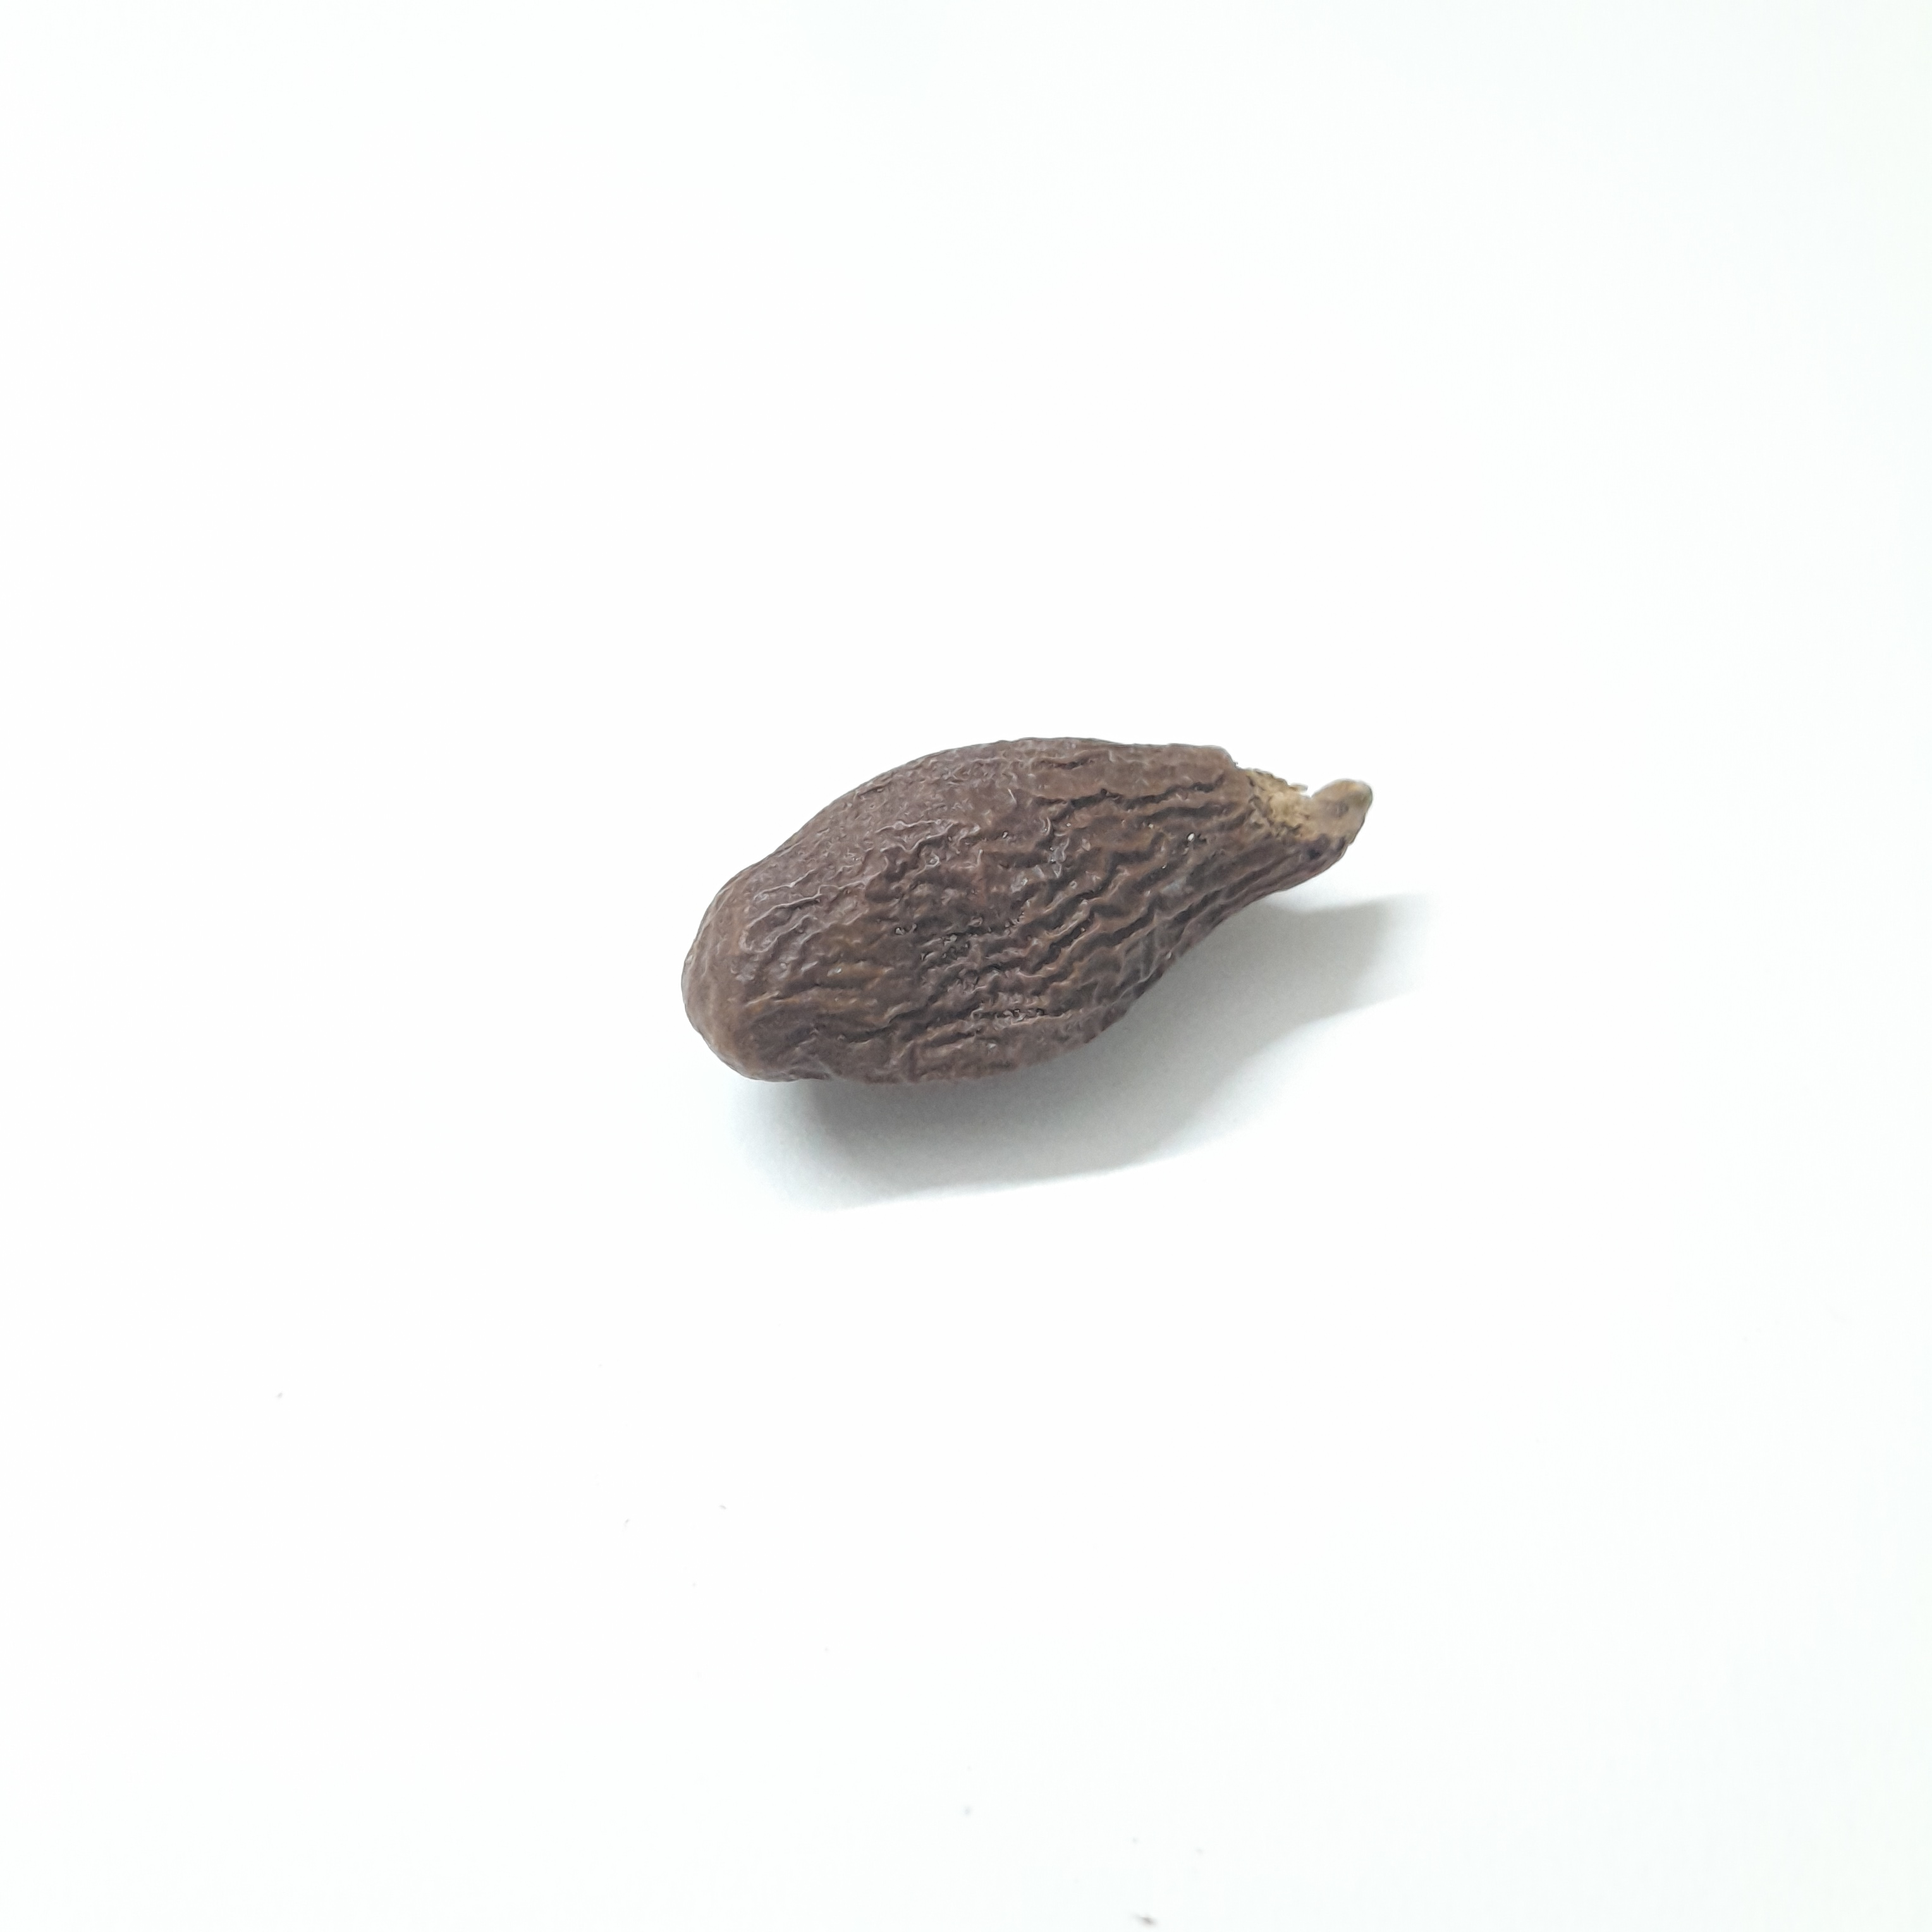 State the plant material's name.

niranjanphal
